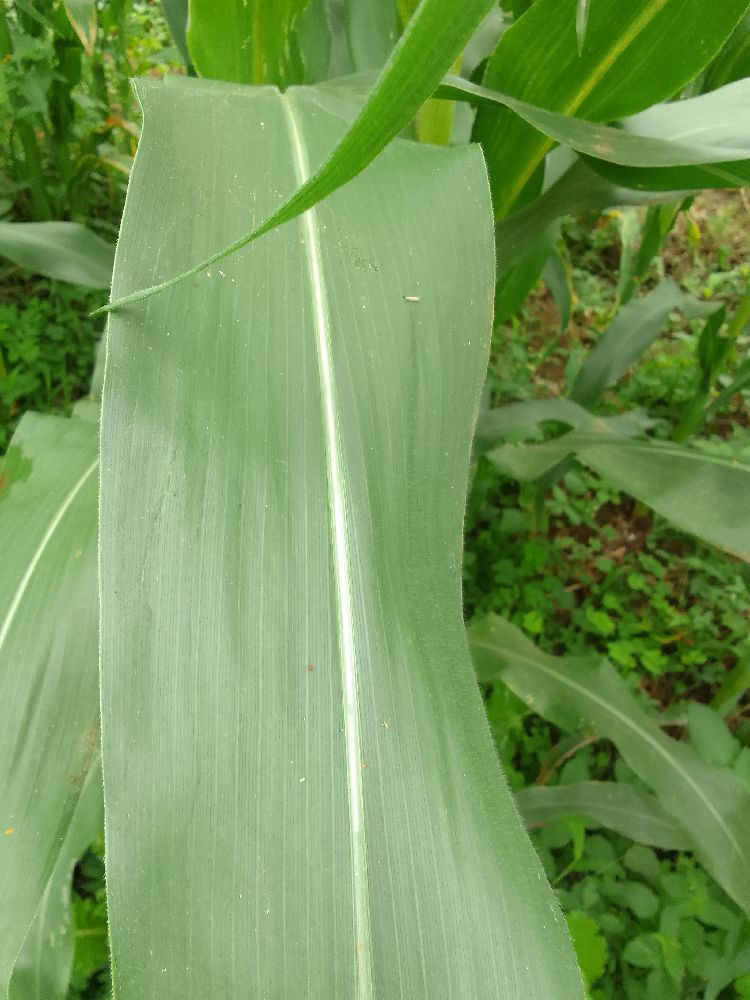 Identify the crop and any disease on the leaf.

maize, healthy
